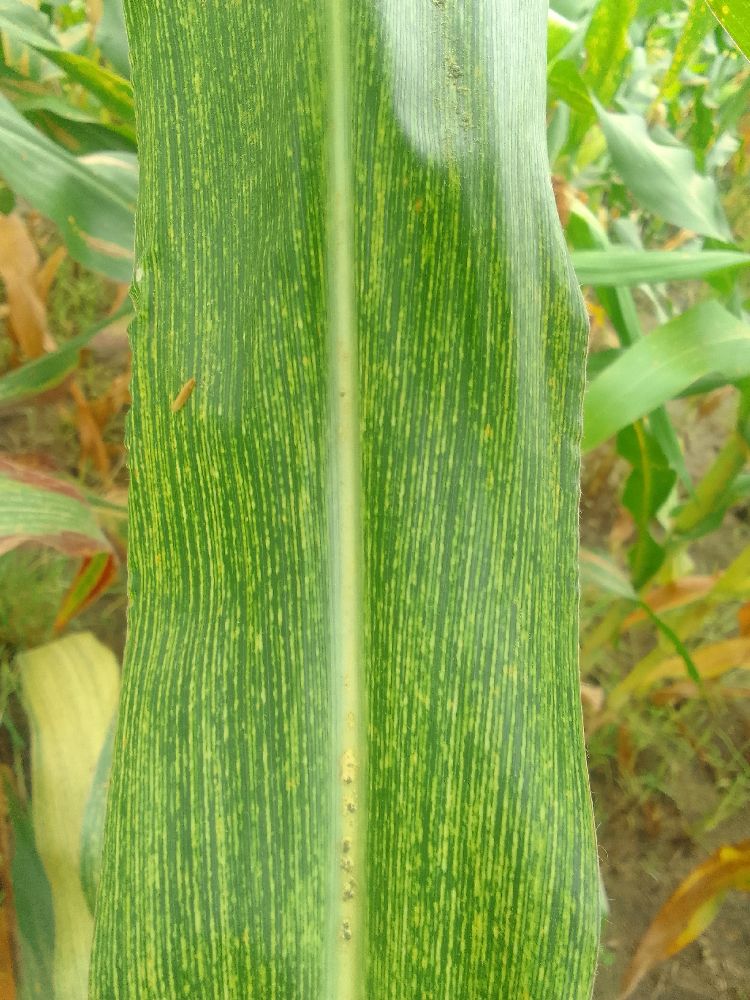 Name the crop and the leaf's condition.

maize, maize streak virus
